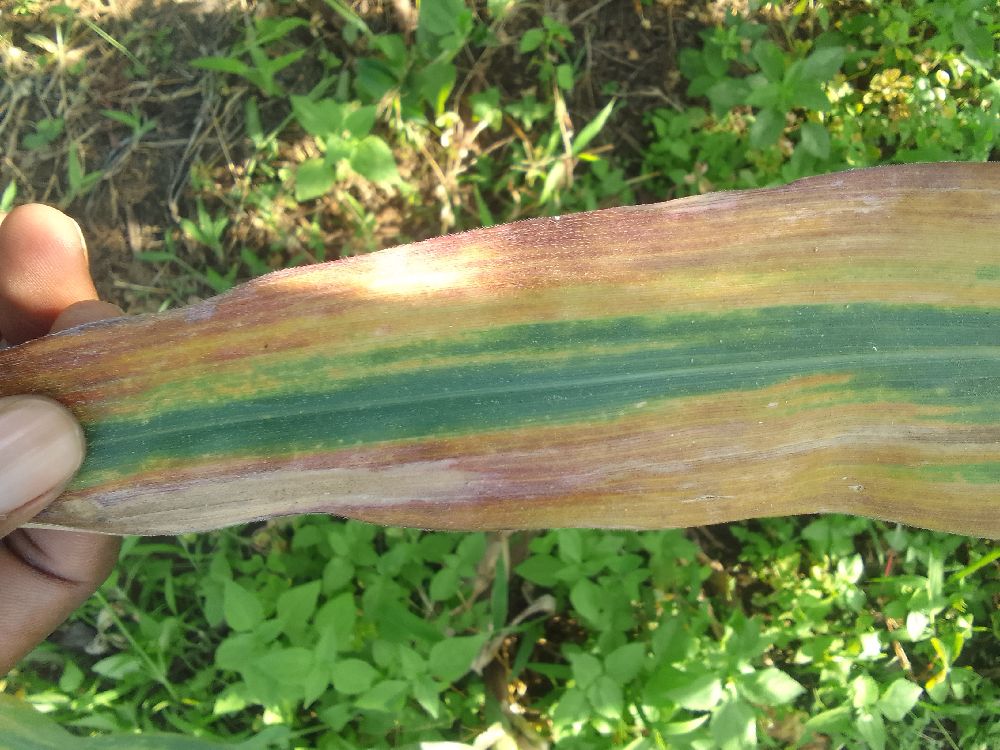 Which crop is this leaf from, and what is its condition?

maize, maize lethal necrosis
